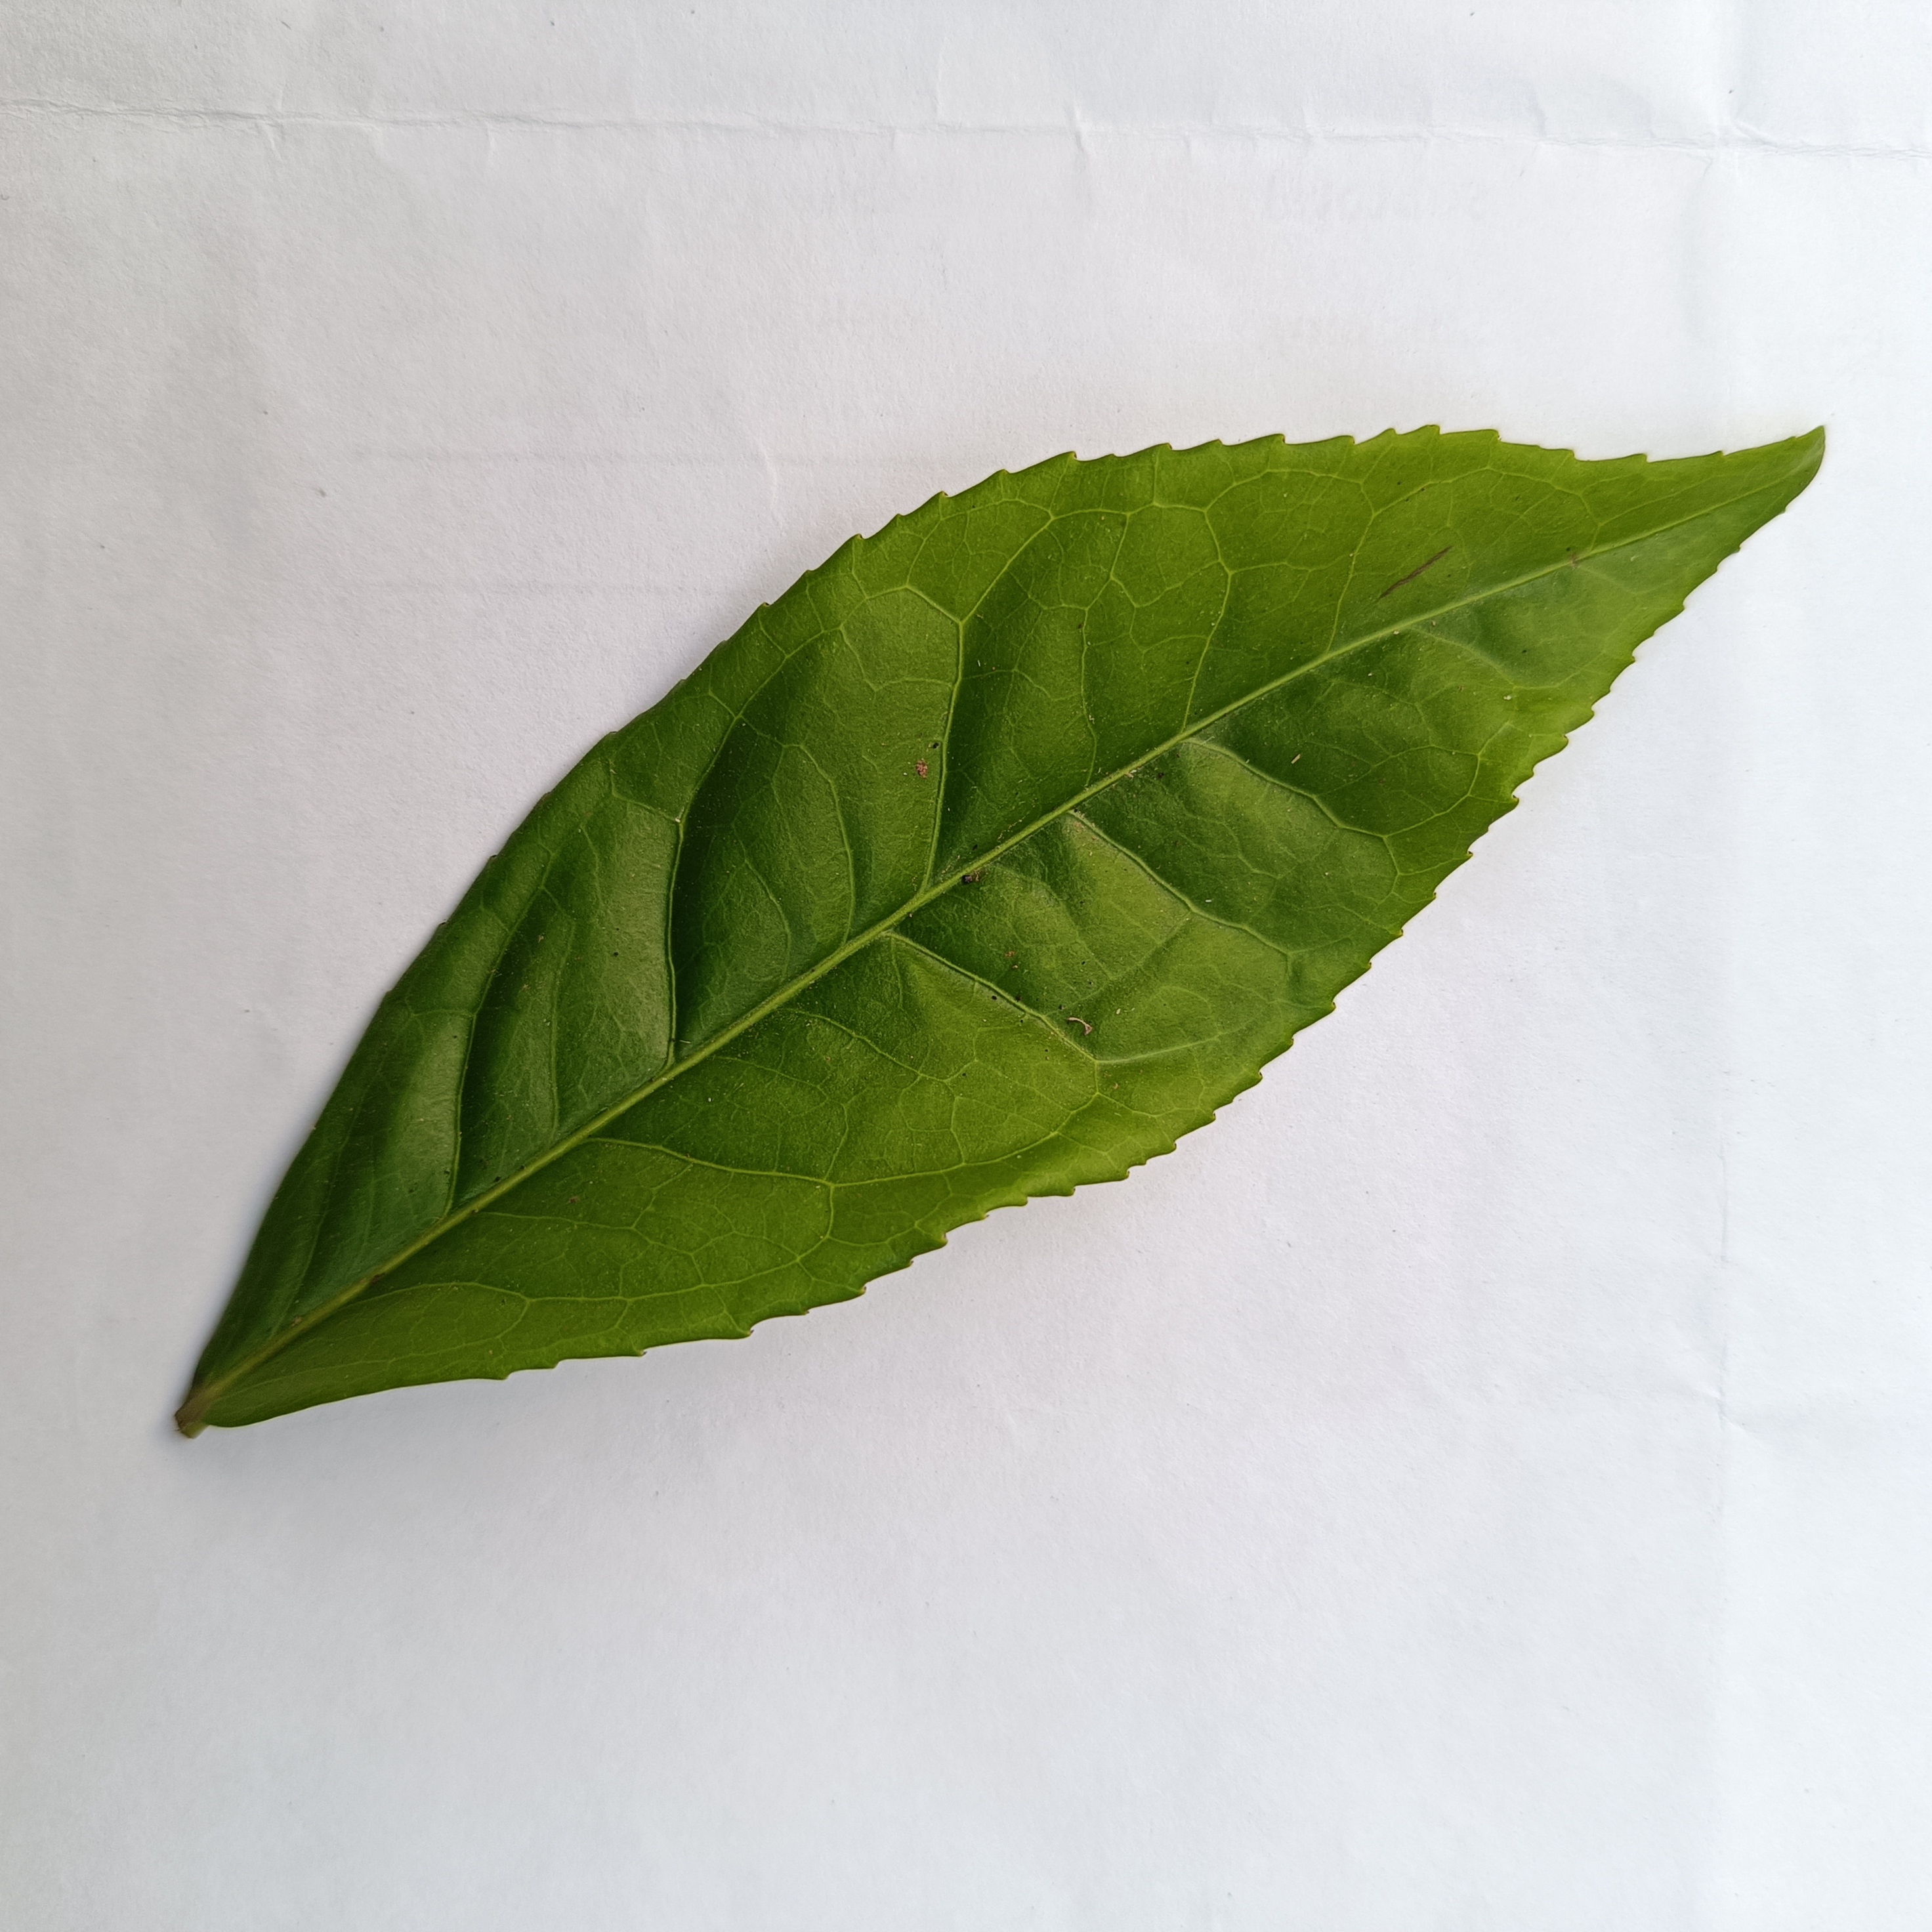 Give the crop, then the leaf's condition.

tea, healthy
